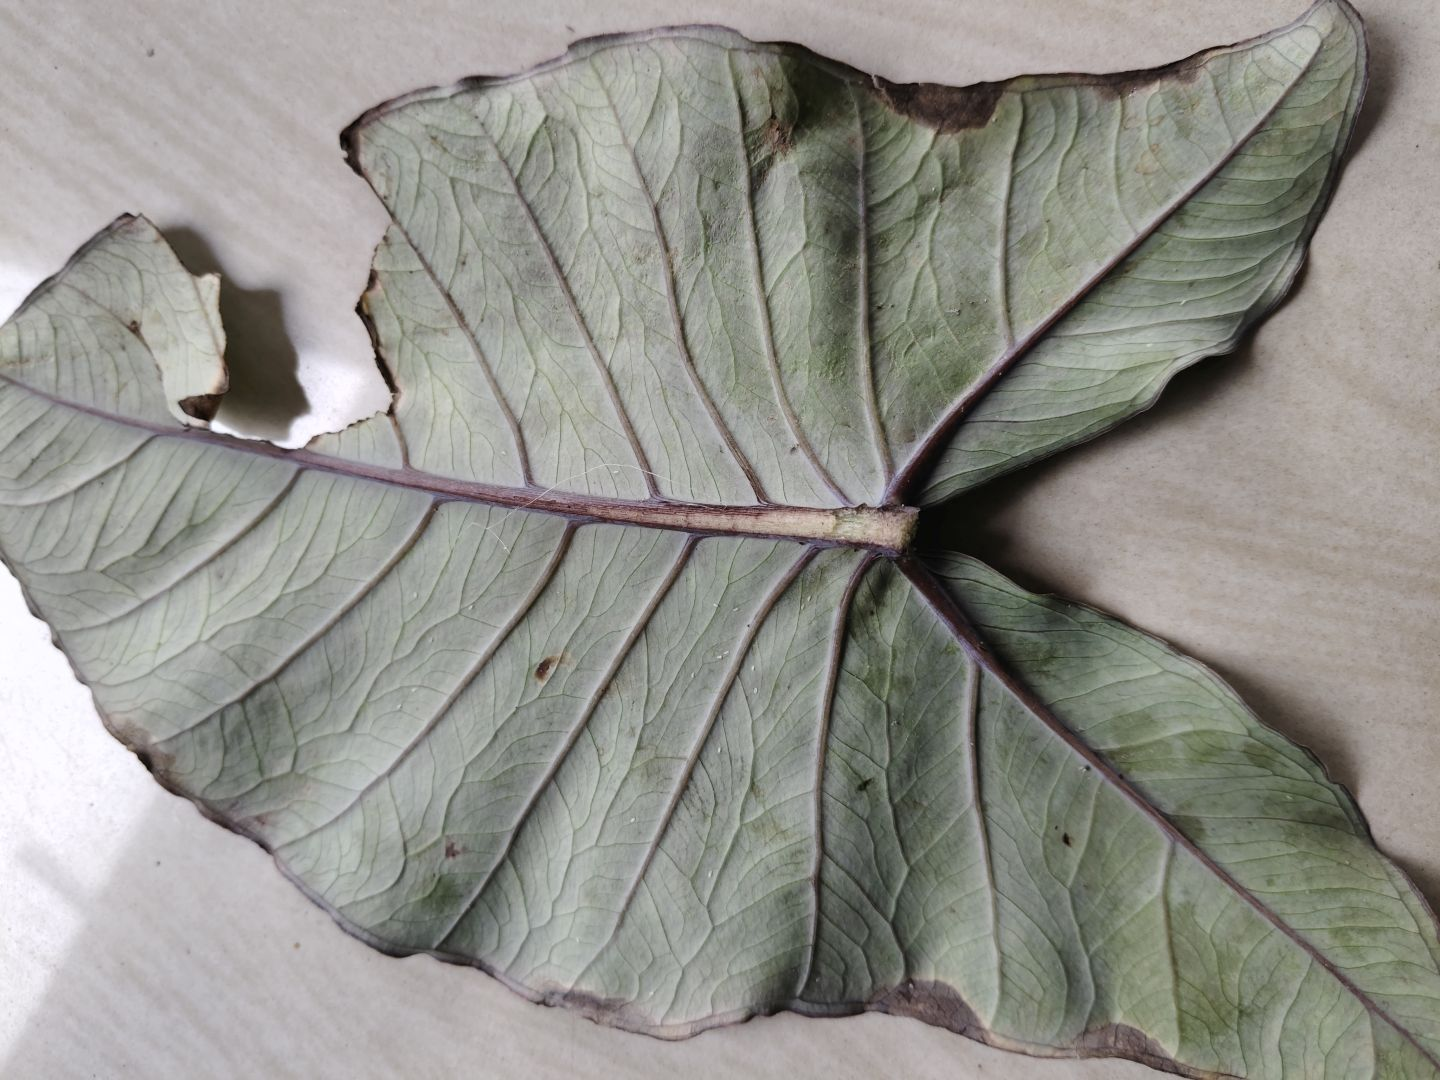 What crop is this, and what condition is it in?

taro, leaf blight
